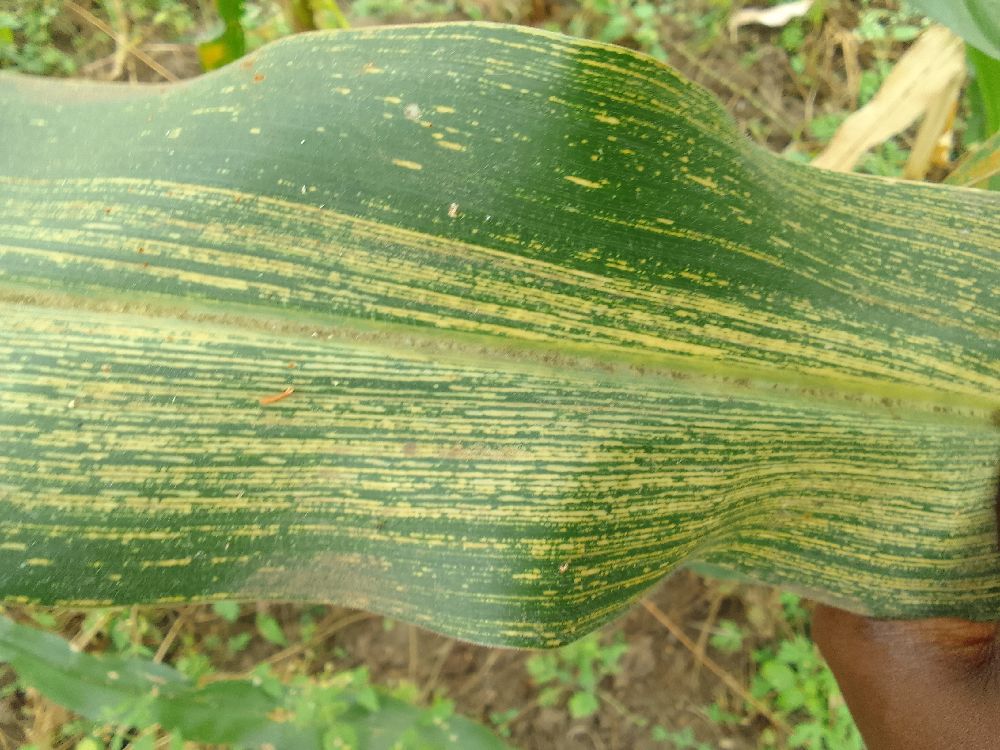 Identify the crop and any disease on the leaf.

maize, maize streak virus
